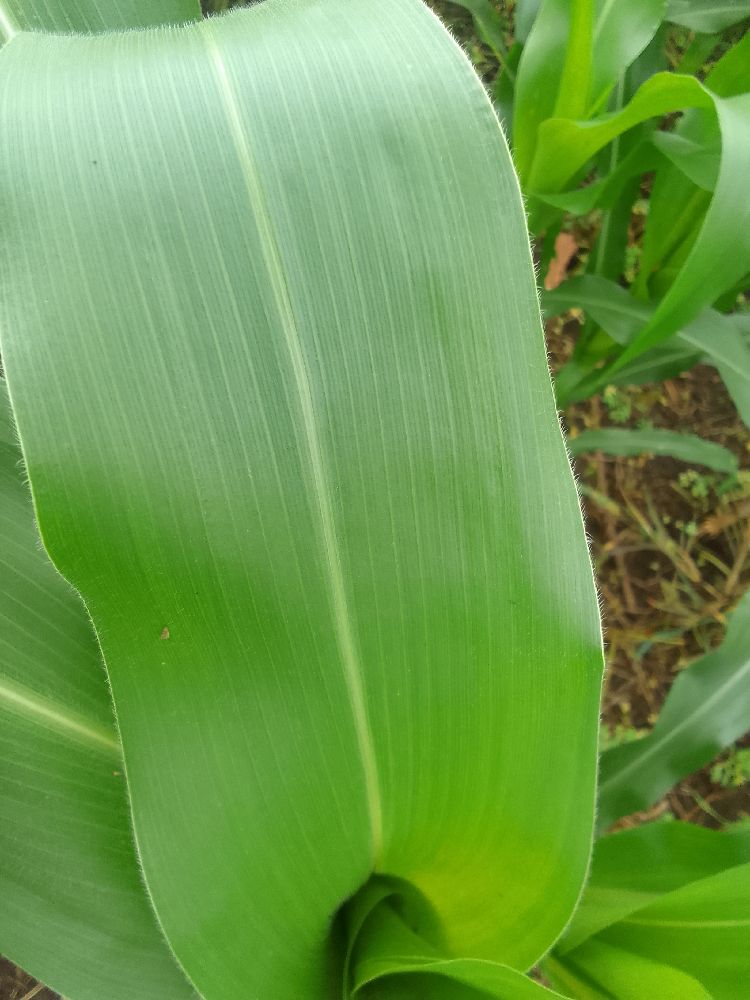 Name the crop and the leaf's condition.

maize, healthy
